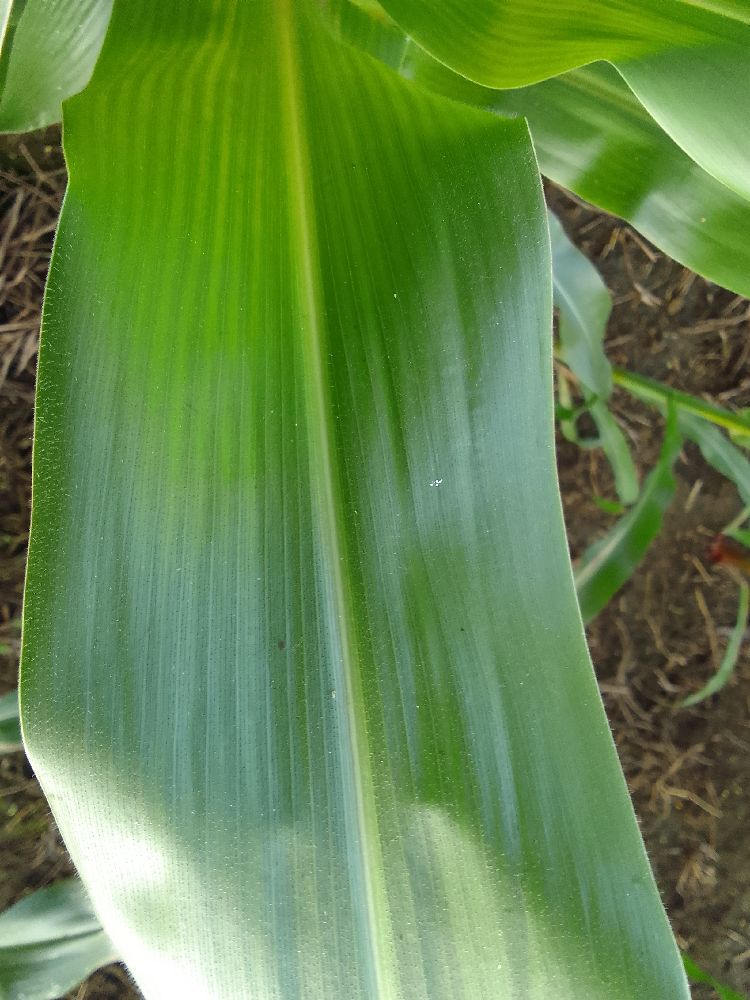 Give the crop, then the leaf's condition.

maize, healthy
